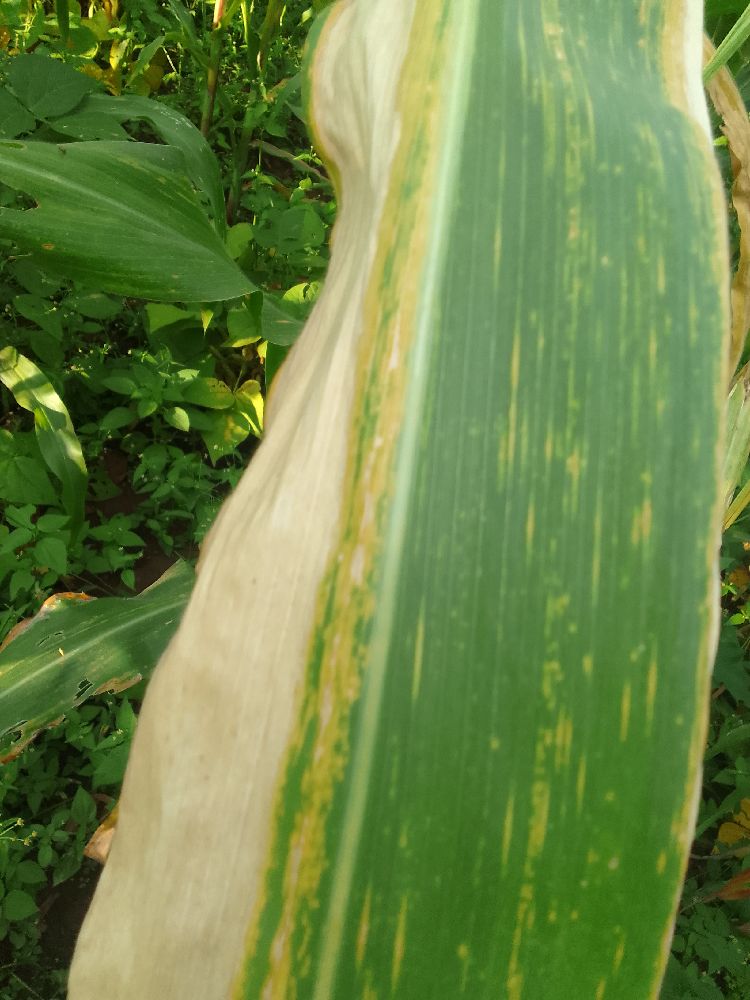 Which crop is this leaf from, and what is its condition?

maize, maize lethal necrosis
